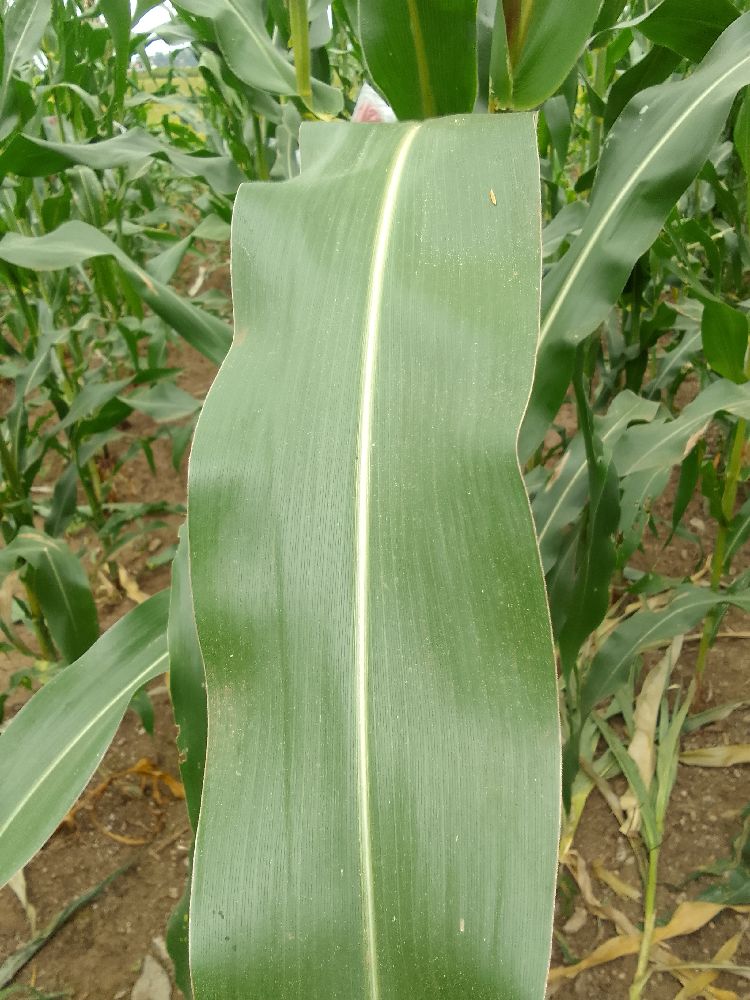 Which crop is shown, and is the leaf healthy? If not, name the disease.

maize, healthy
